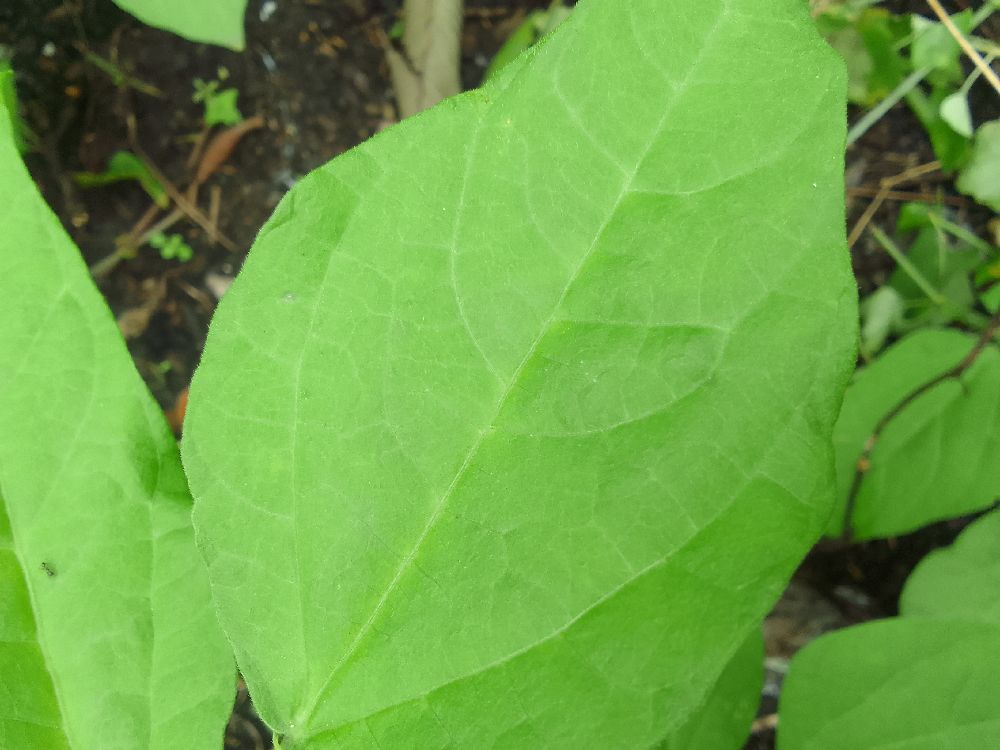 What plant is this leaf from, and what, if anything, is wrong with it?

common bean, healthy
